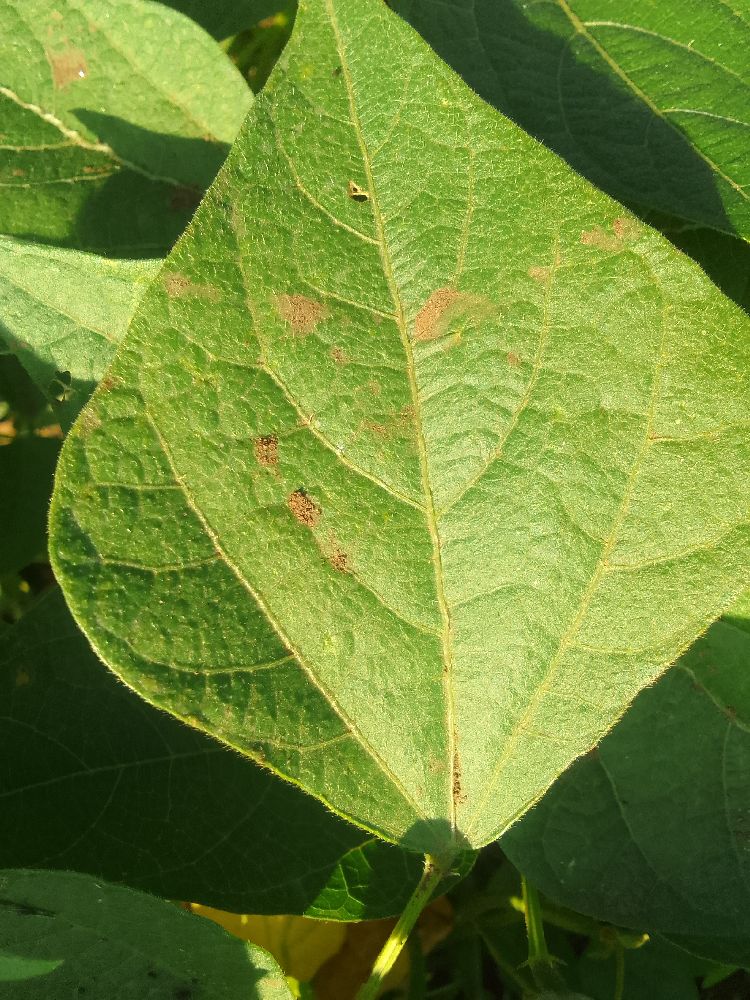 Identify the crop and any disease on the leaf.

common bean, healthy
